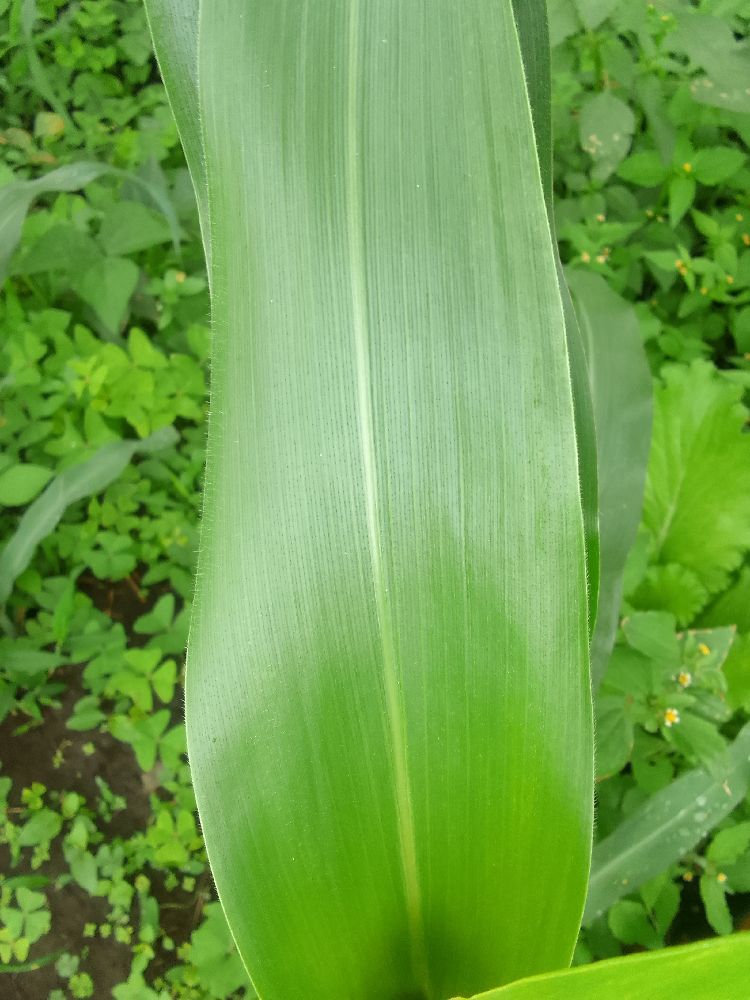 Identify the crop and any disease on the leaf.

maize, healthy
